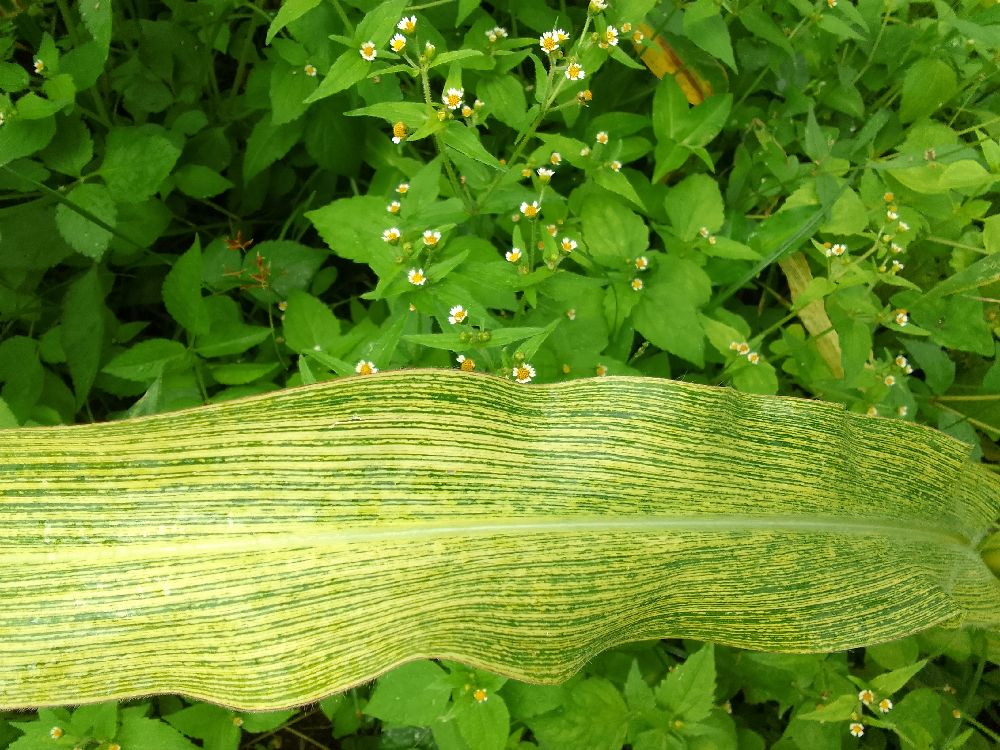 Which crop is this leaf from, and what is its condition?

maize, maize streak virus
